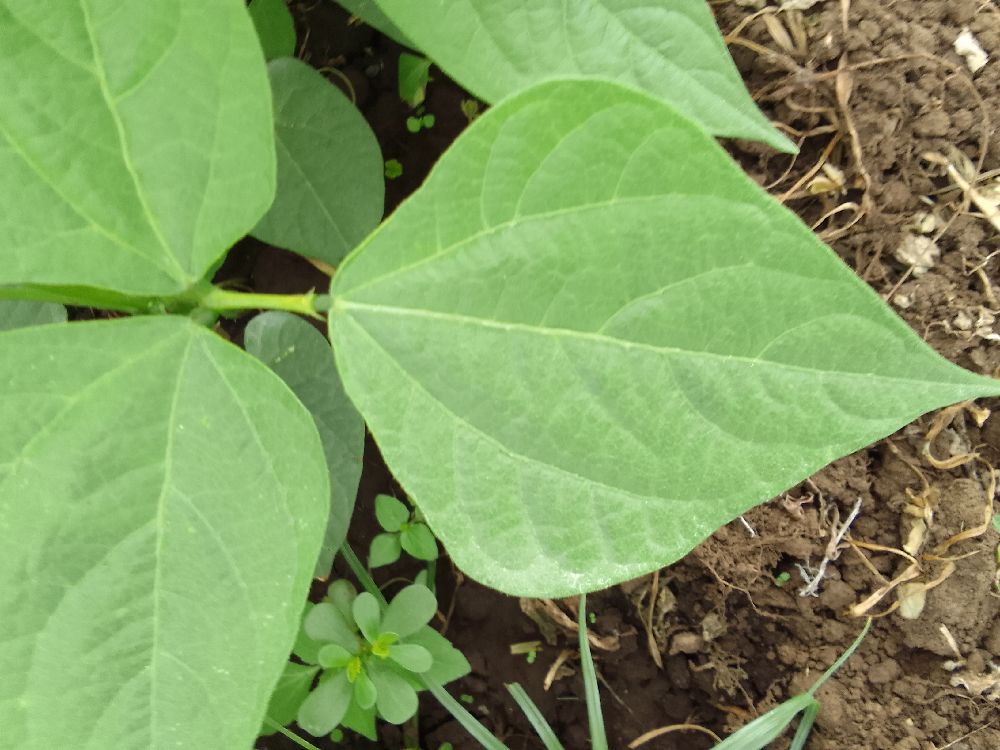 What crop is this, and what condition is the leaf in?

common bean, healthy
